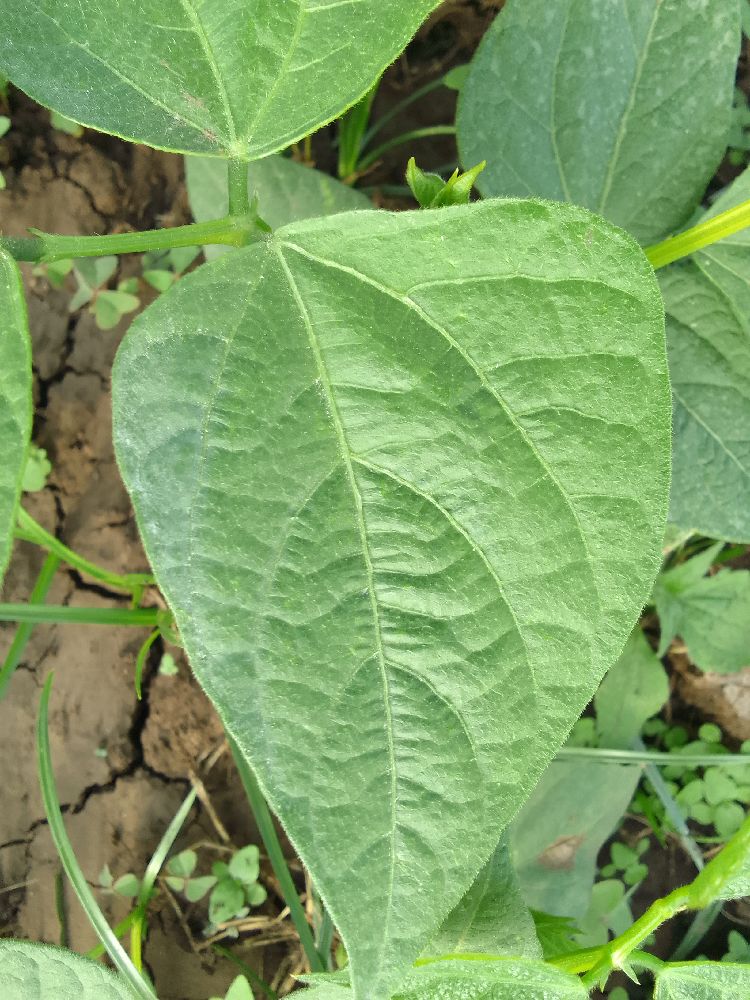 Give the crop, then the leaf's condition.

common bean, healthy
